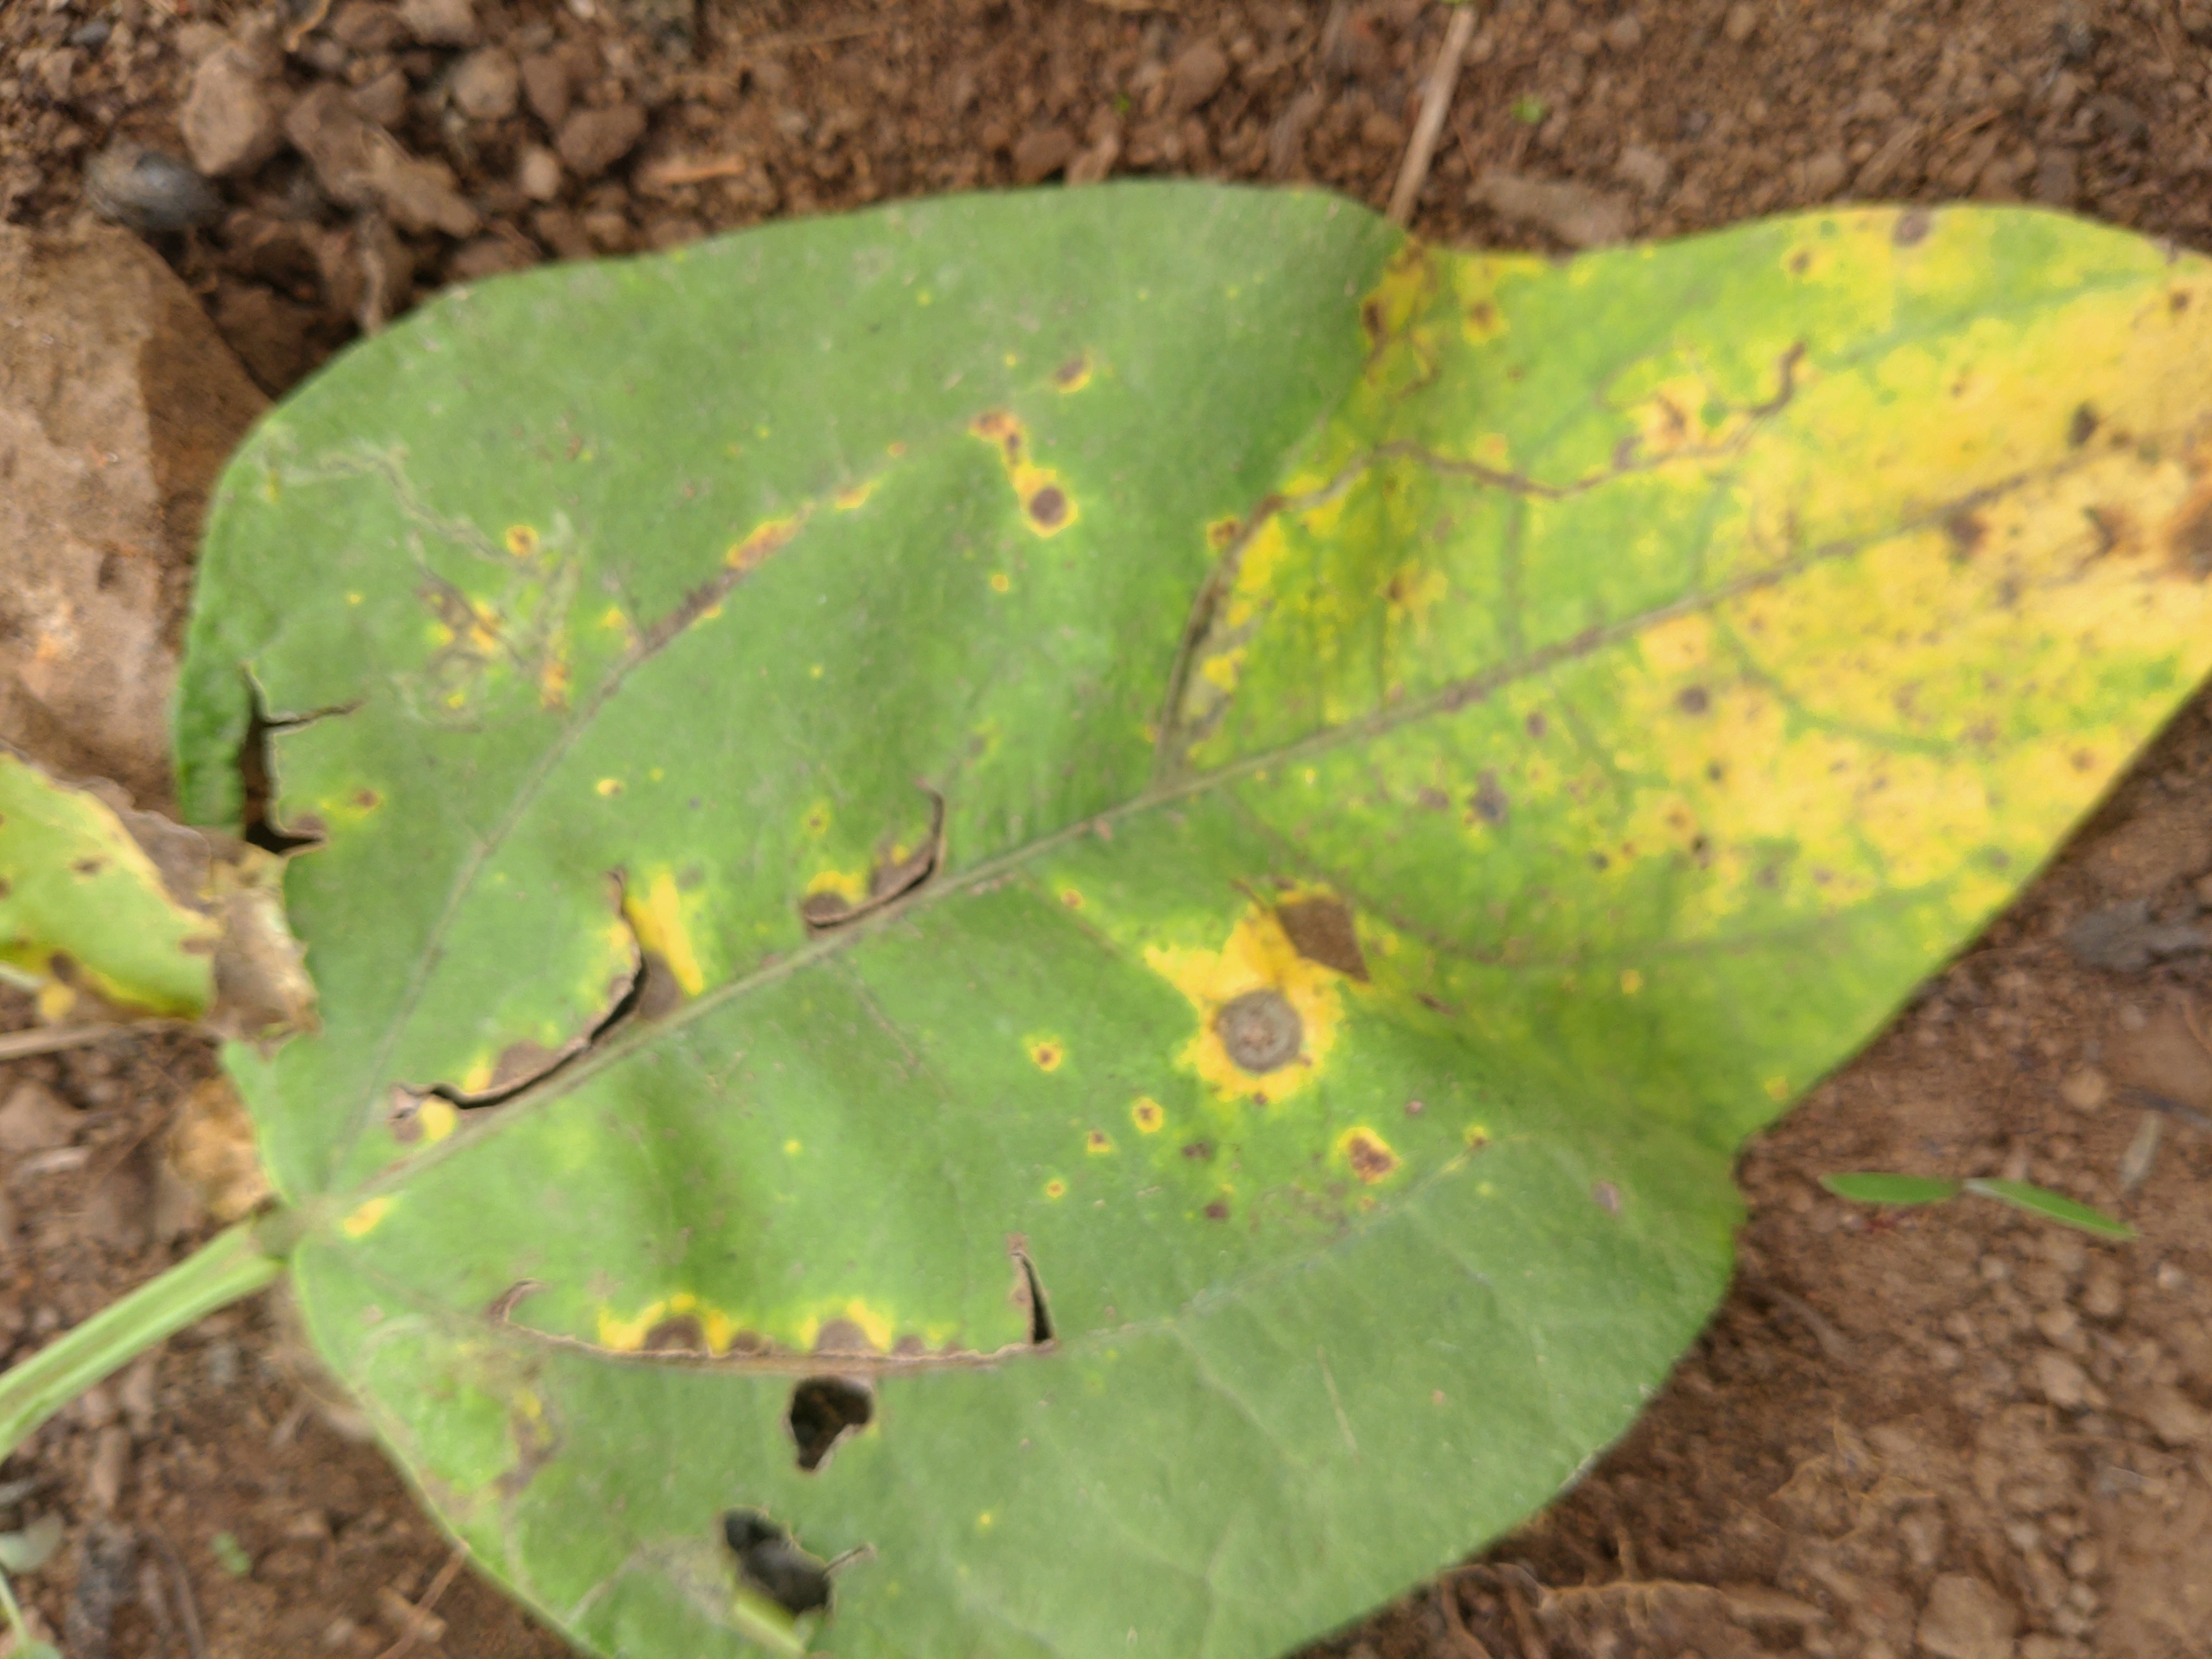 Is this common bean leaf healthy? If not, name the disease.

rust
